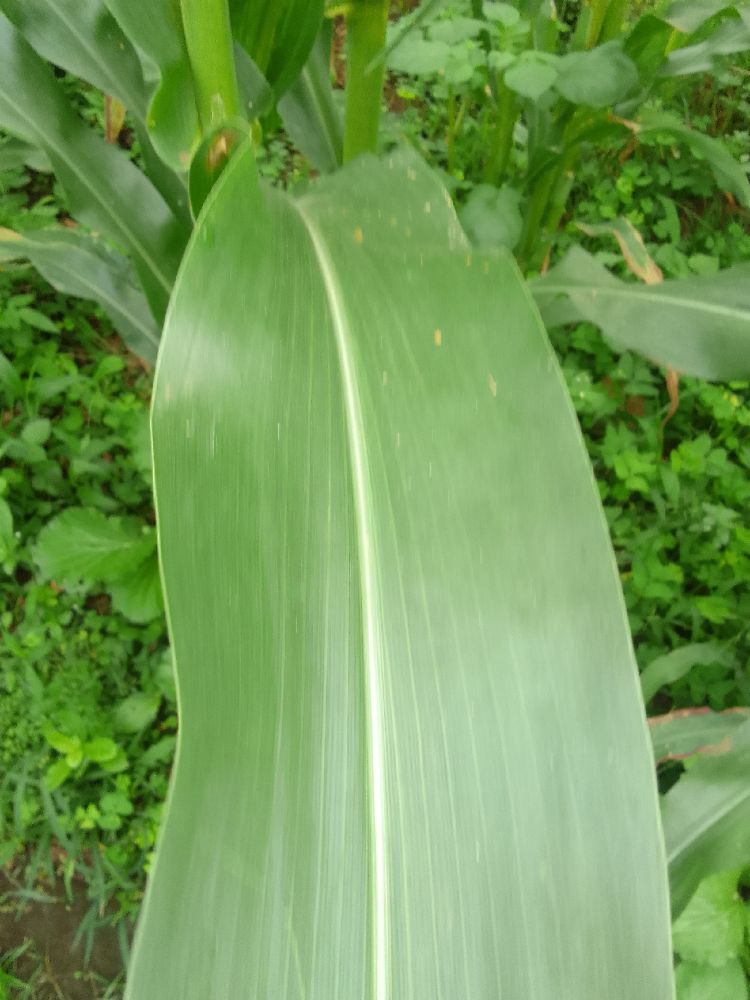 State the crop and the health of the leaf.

maize, healthy
